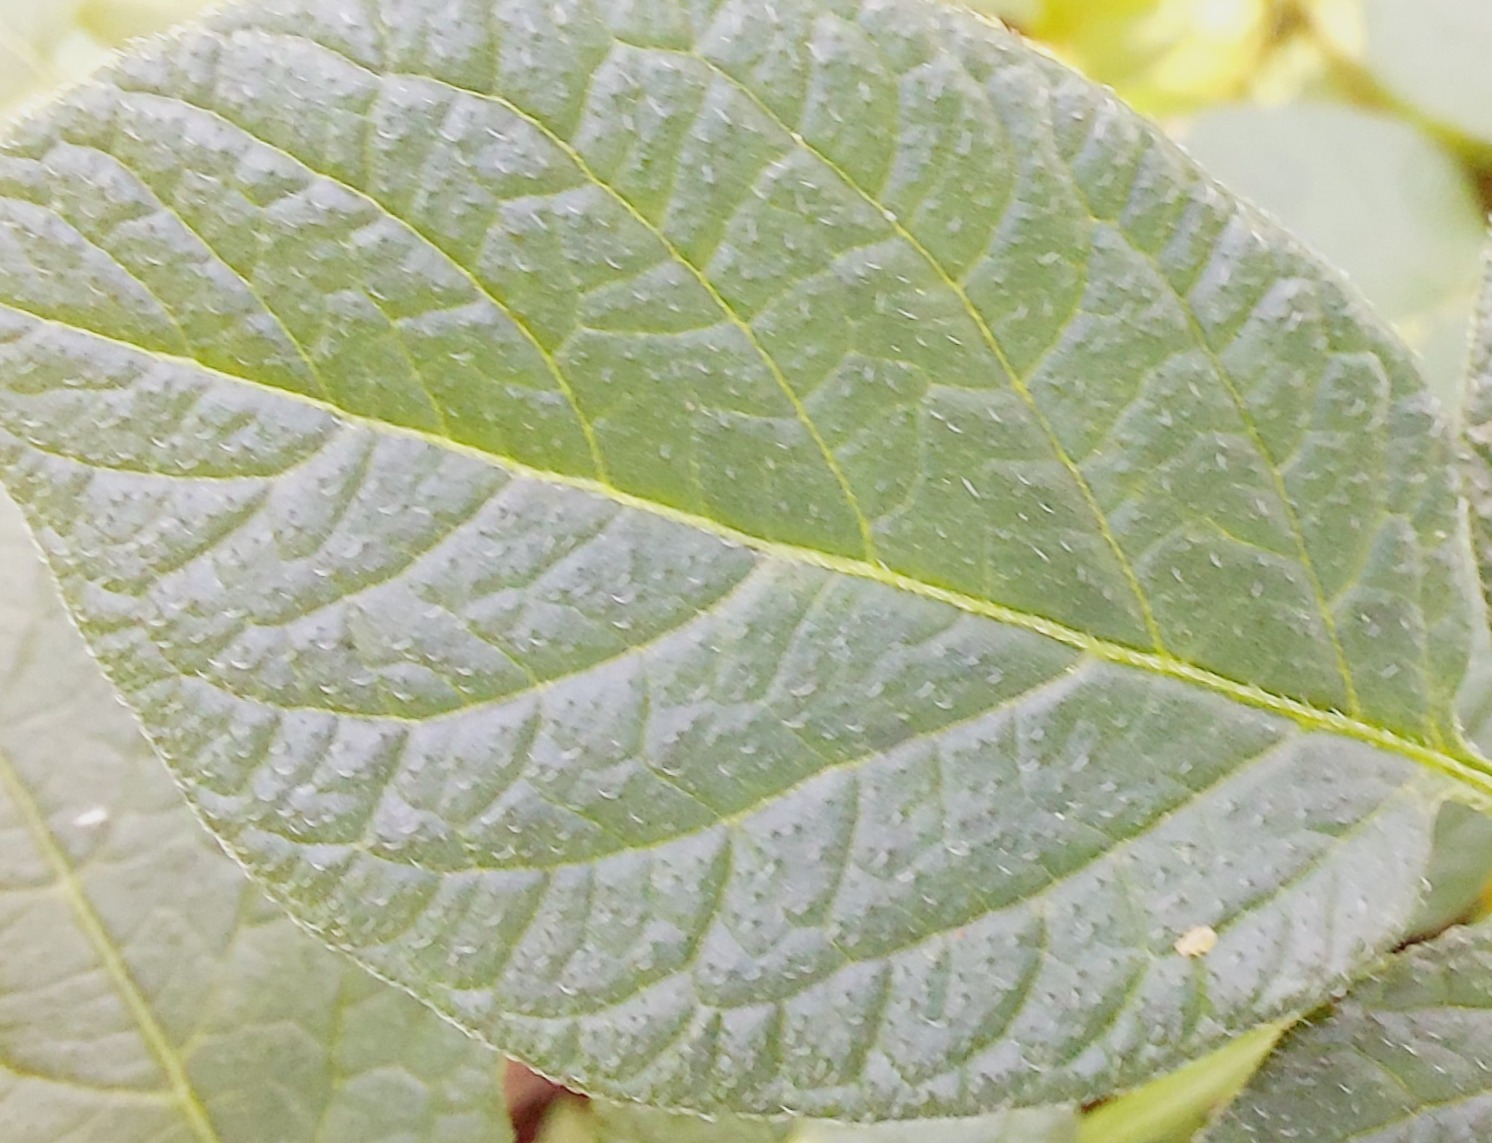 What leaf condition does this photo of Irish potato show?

healthy
